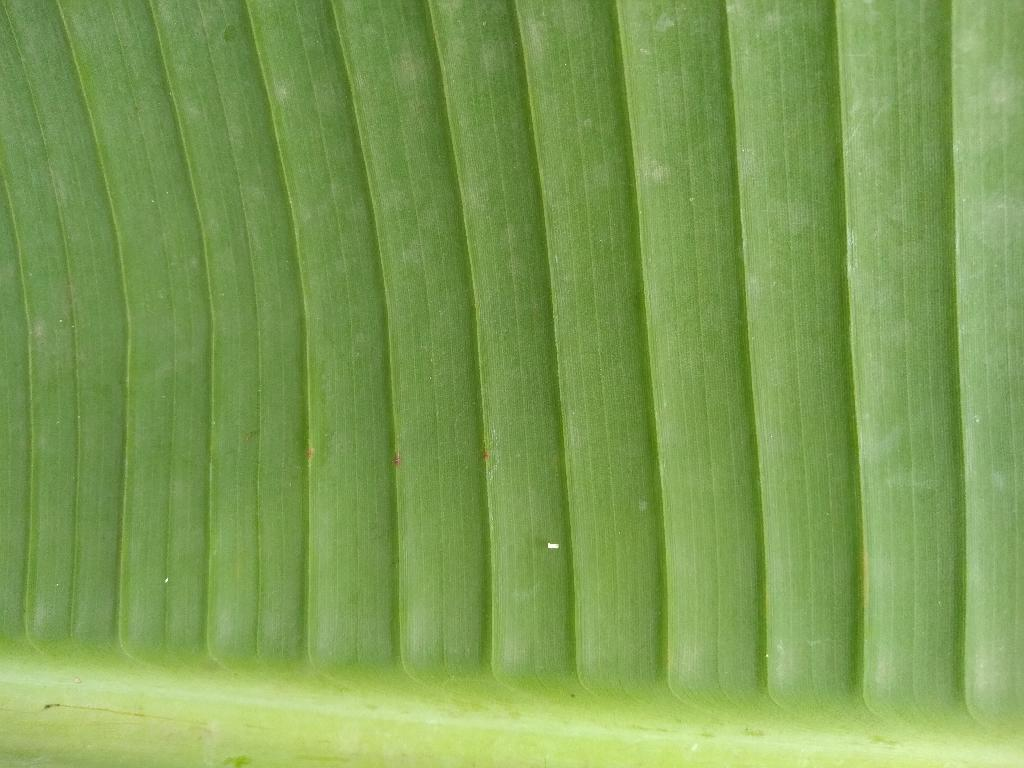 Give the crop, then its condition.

banana, healthy
